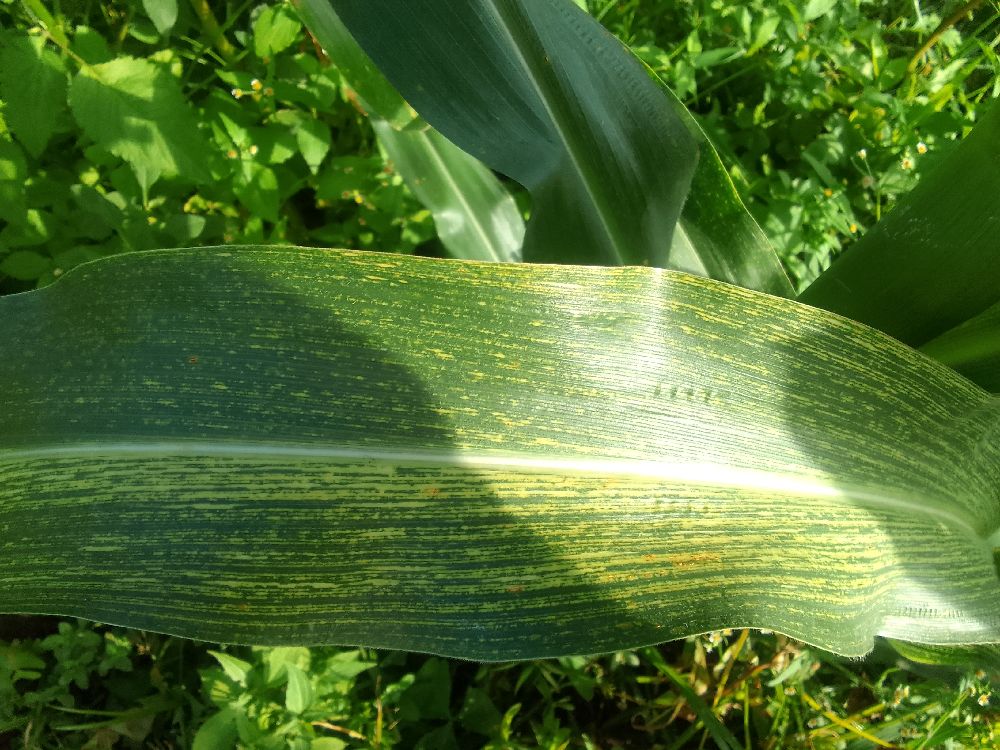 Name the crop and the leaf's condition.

maize, maize streak virus
